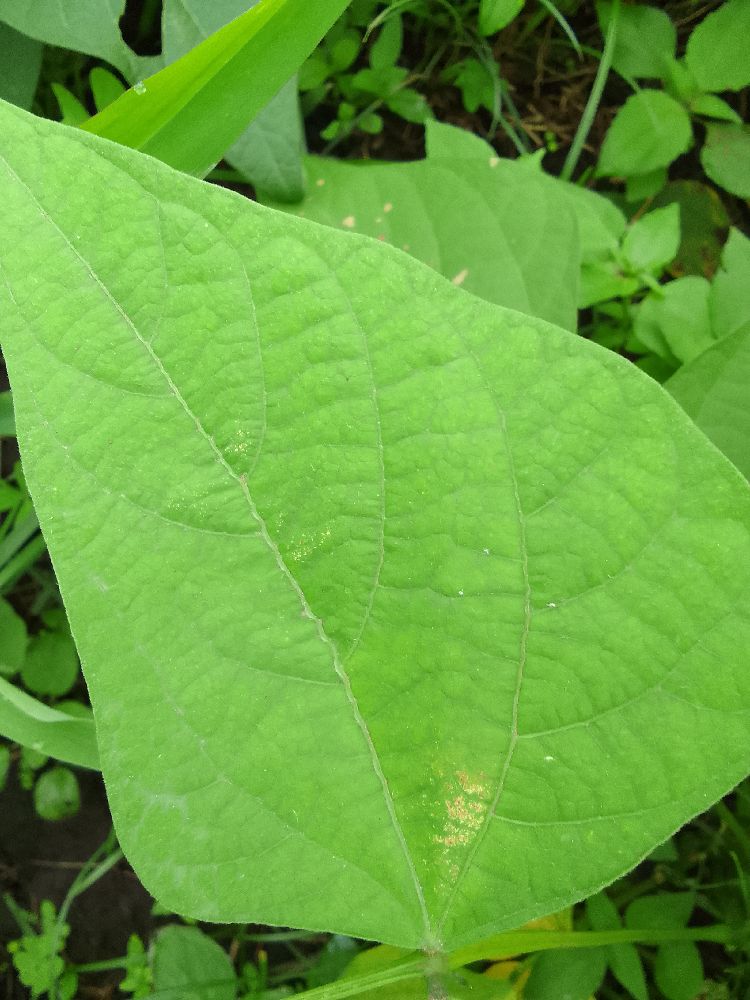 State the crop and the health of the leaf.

common bean, healthy
